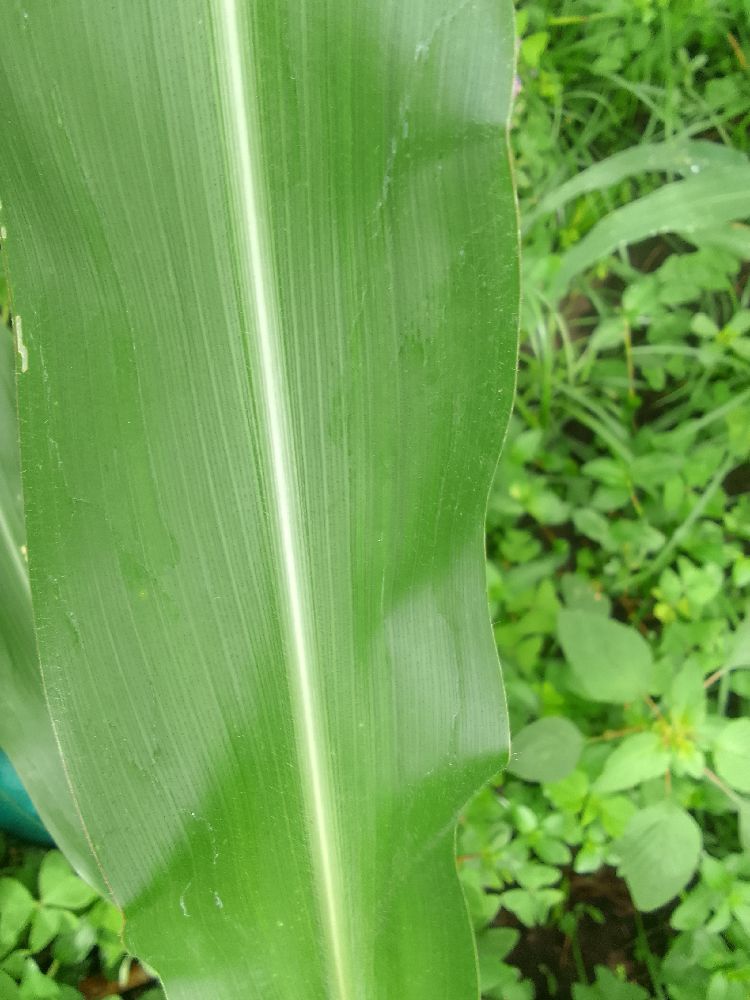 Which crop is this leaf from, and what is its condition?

maize, healthy
